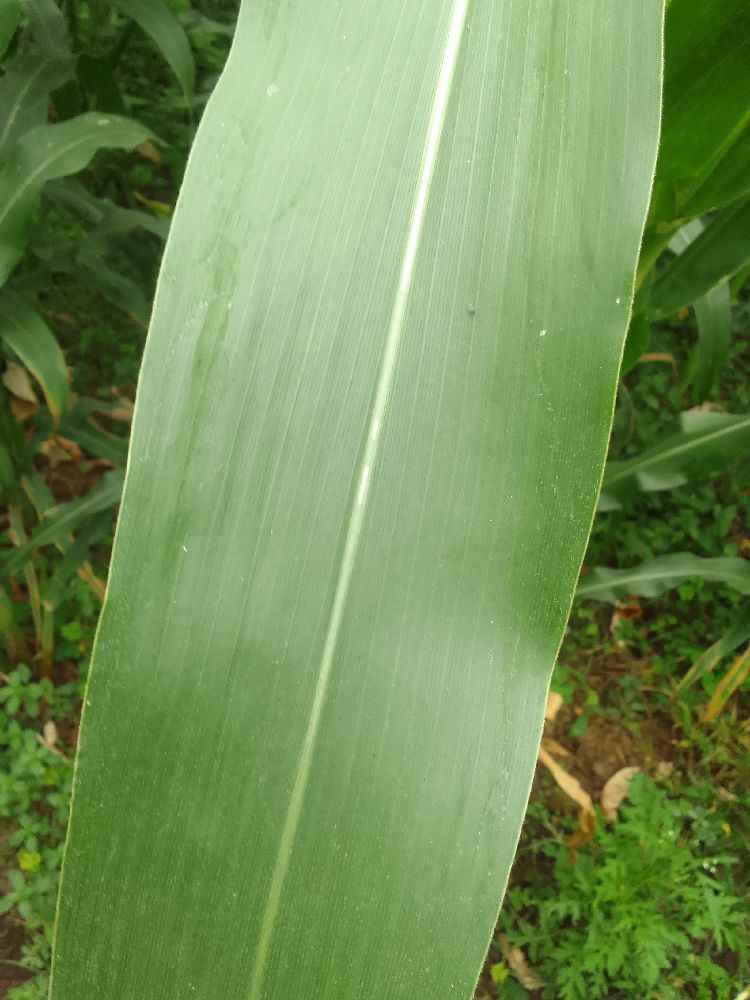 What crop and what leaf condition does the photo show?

maize, healthy
